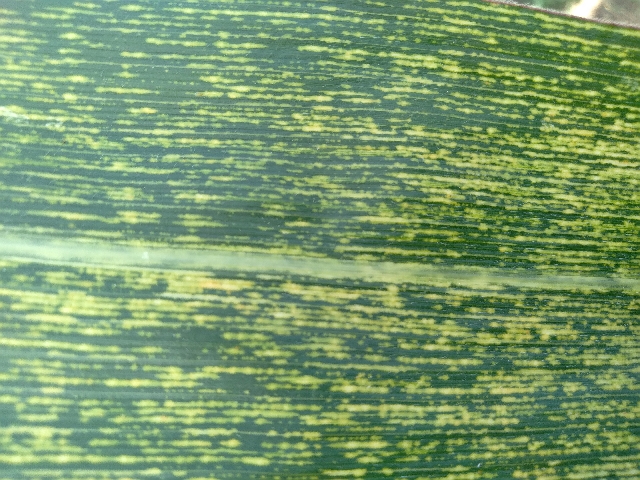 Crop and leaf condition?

maize, maize streak virus
